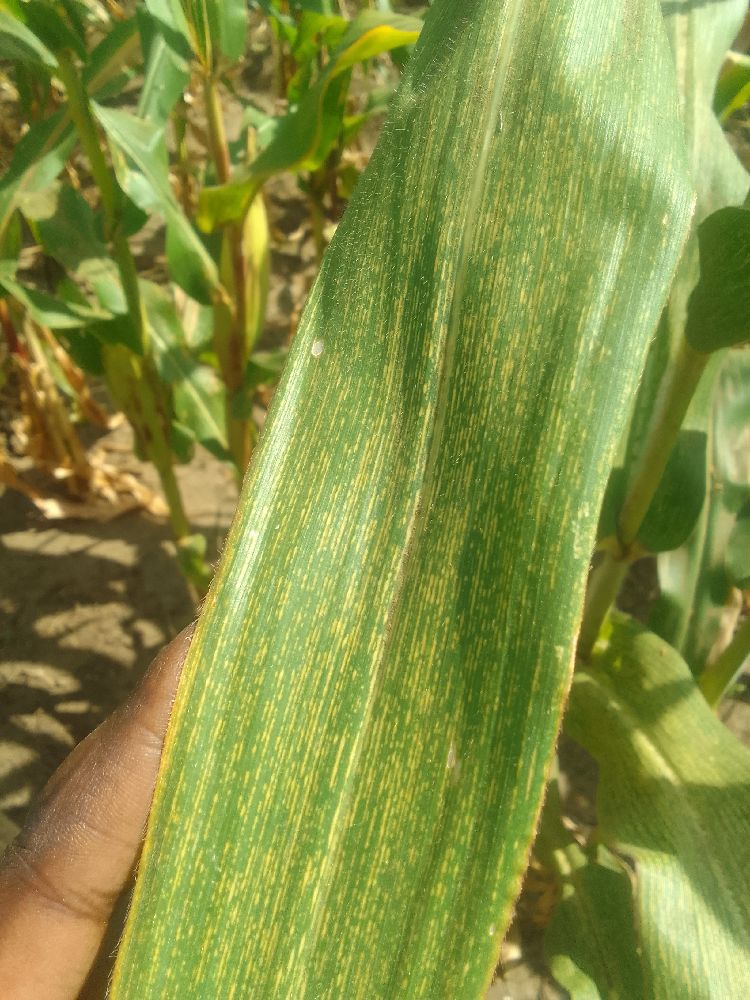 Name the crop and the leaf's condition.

maize, maize streak virus
